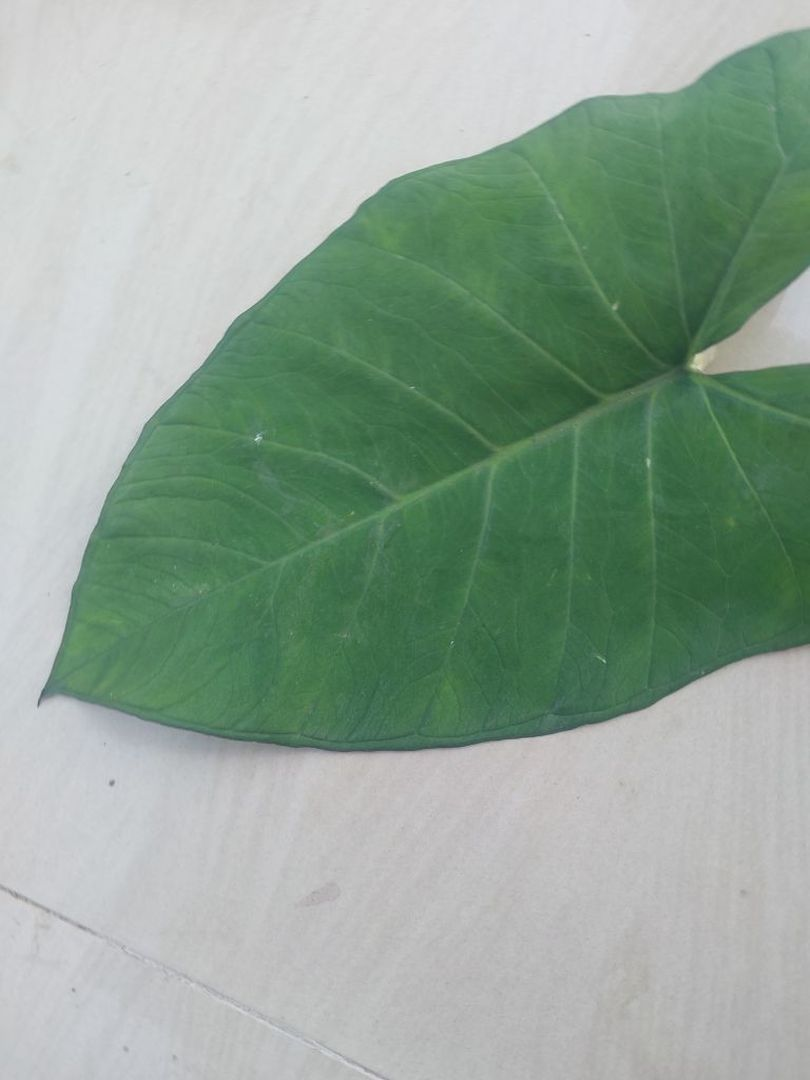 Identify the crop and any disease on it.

taro, healthy
